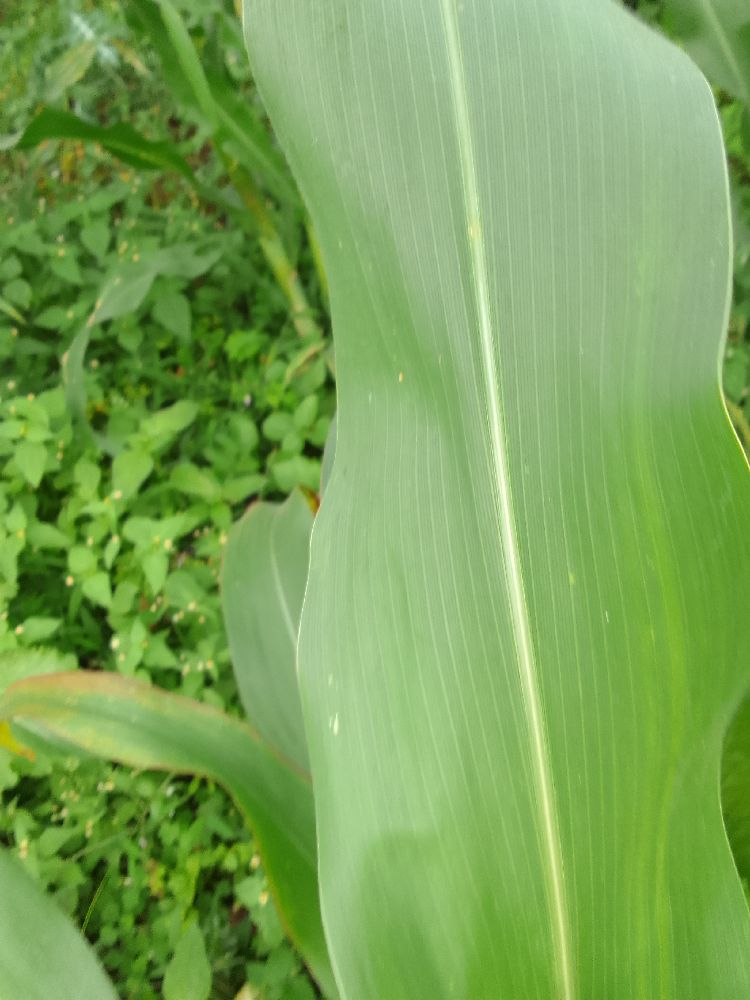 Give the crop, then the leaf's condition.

maize, healthy
